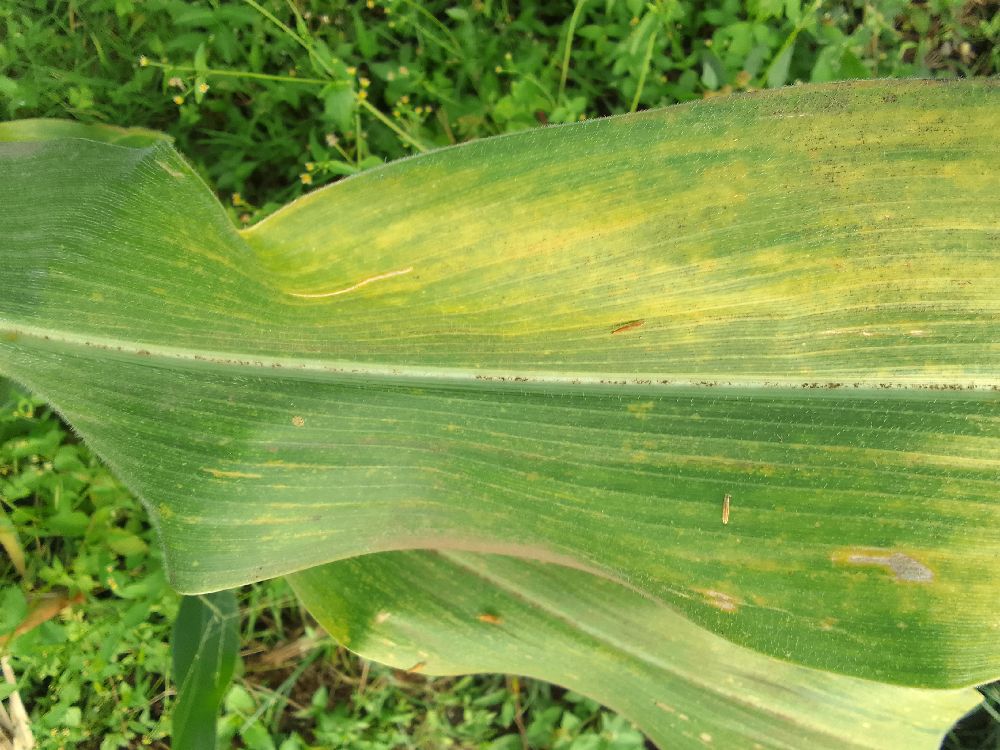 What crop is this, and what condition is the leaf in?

maize, maize lethal necrosis
